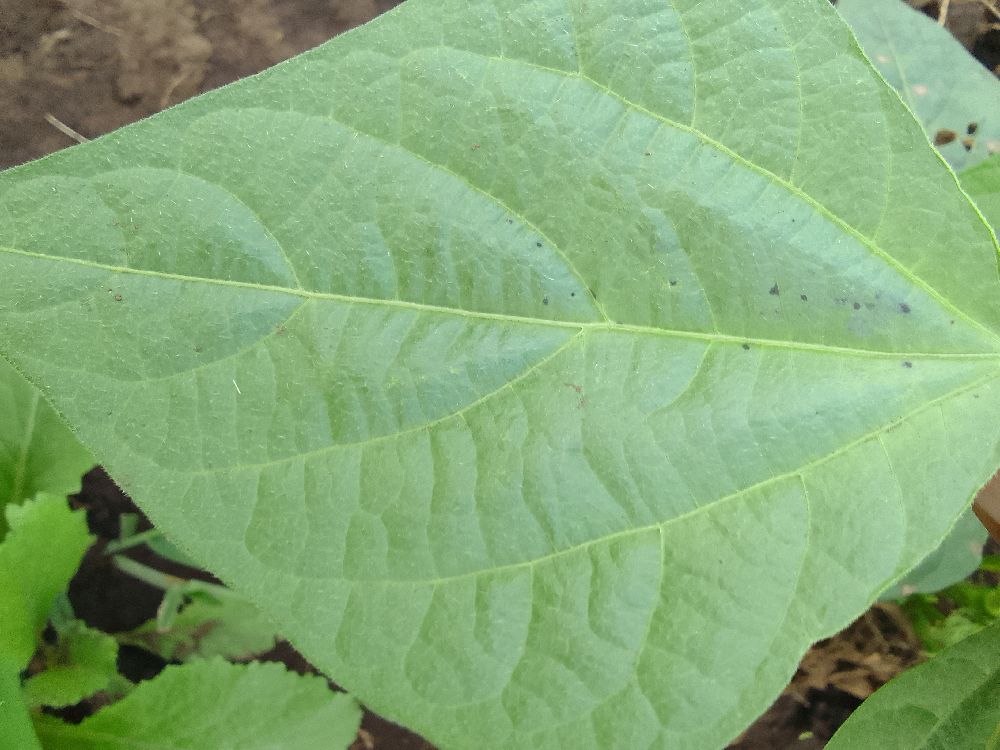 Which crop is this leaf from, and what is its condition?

common bean, healthy
